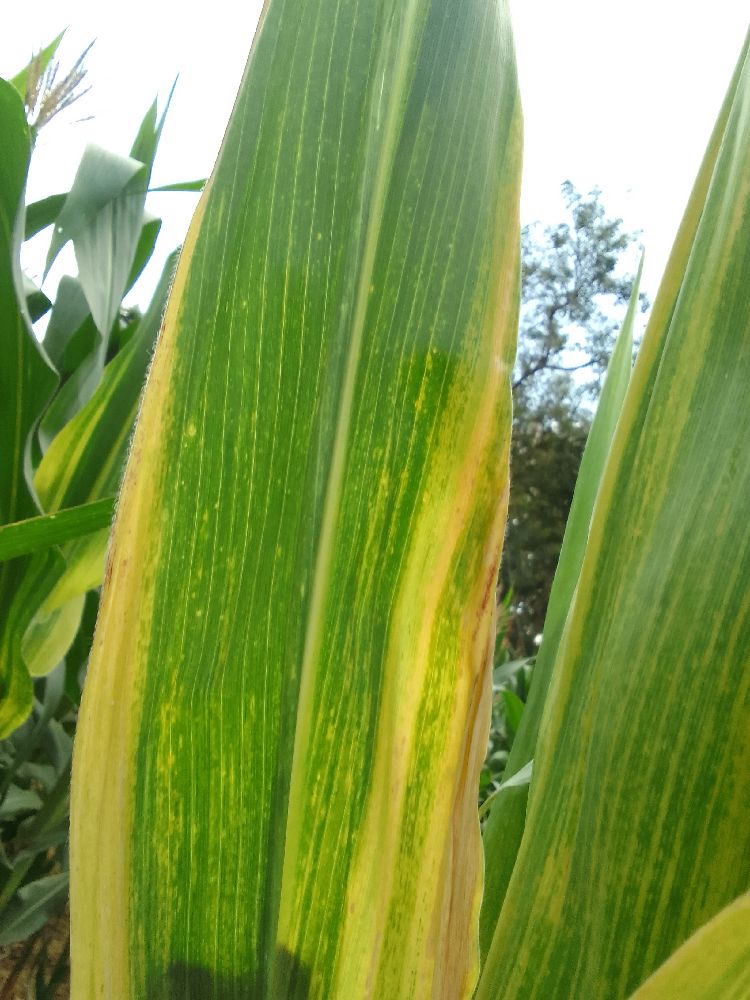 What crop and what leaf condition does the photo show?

maize, maize lethal necrosis
